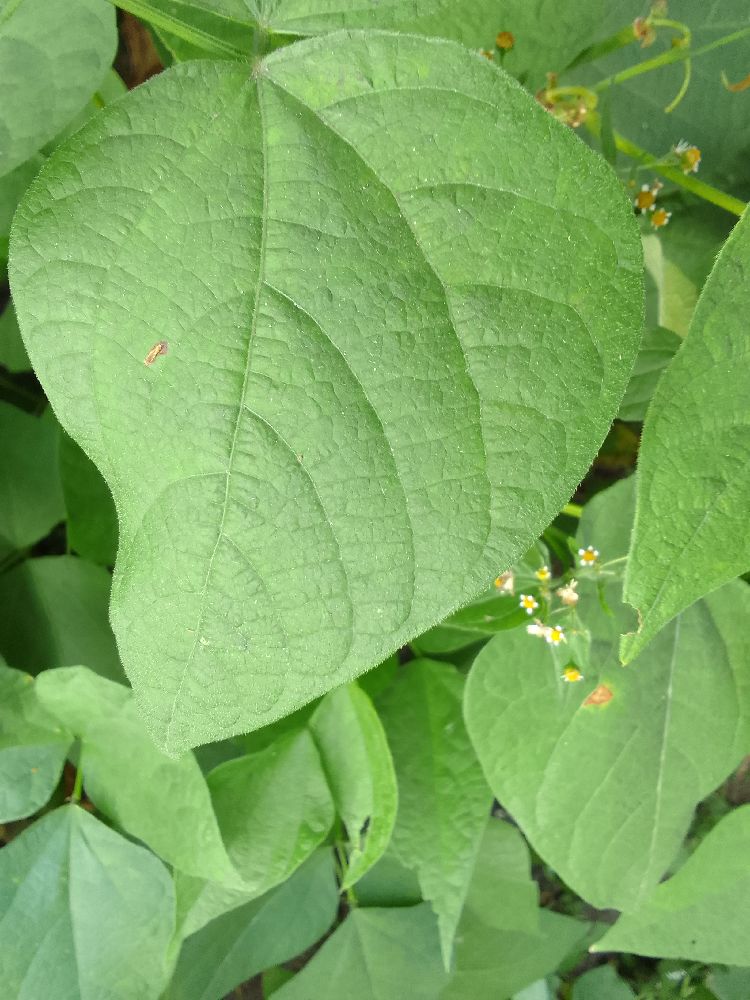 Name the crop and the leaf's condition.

common bean, healthy
